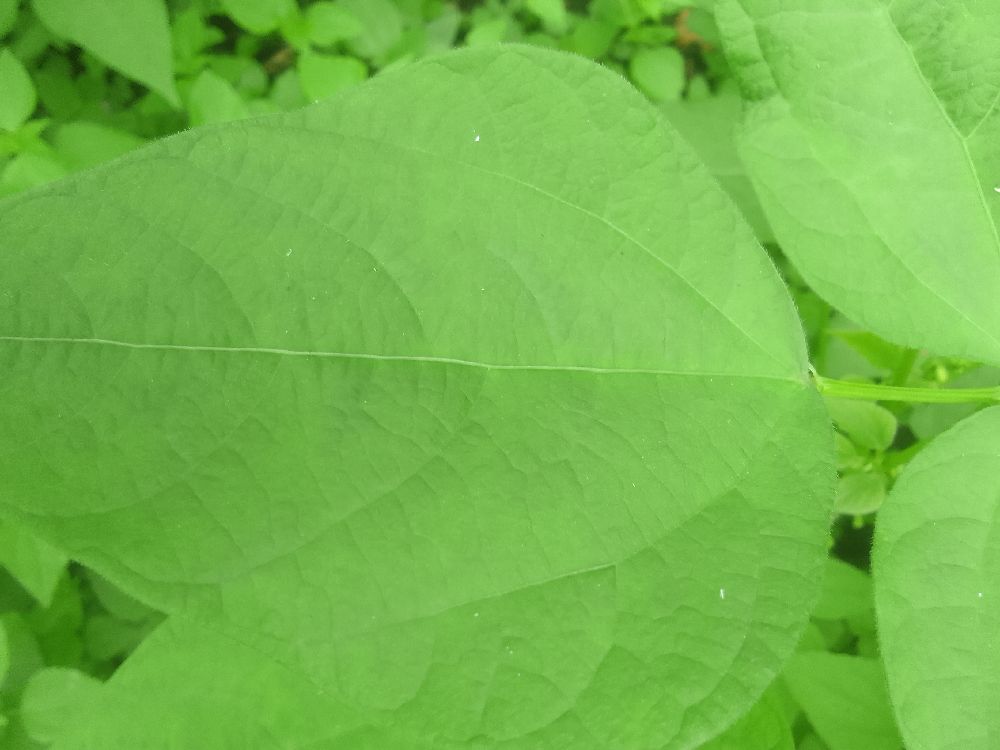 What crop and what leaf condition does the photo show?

common bean, healthy
